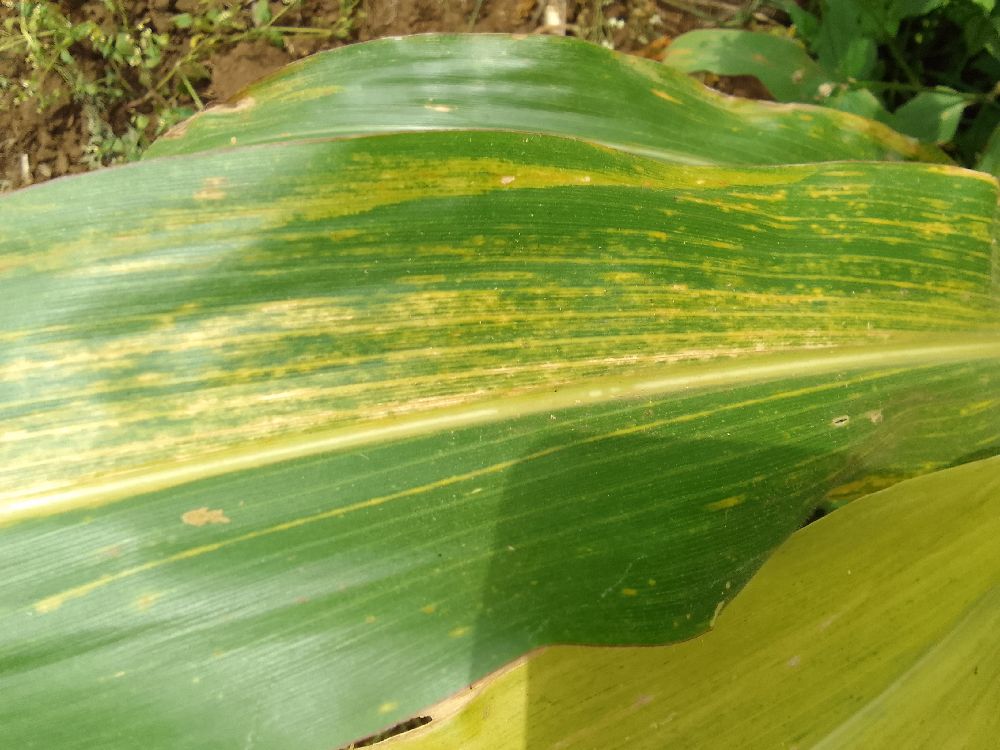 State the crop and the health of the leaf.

maize, maize lethal necrosis
